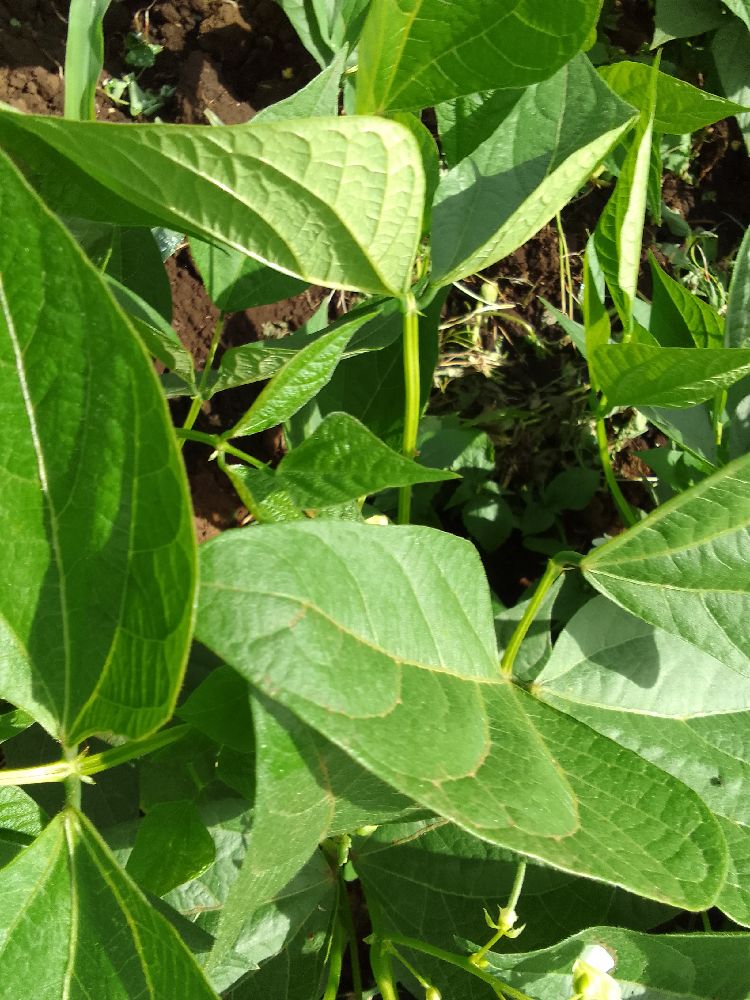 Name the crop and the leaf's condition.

common bean, healthy
